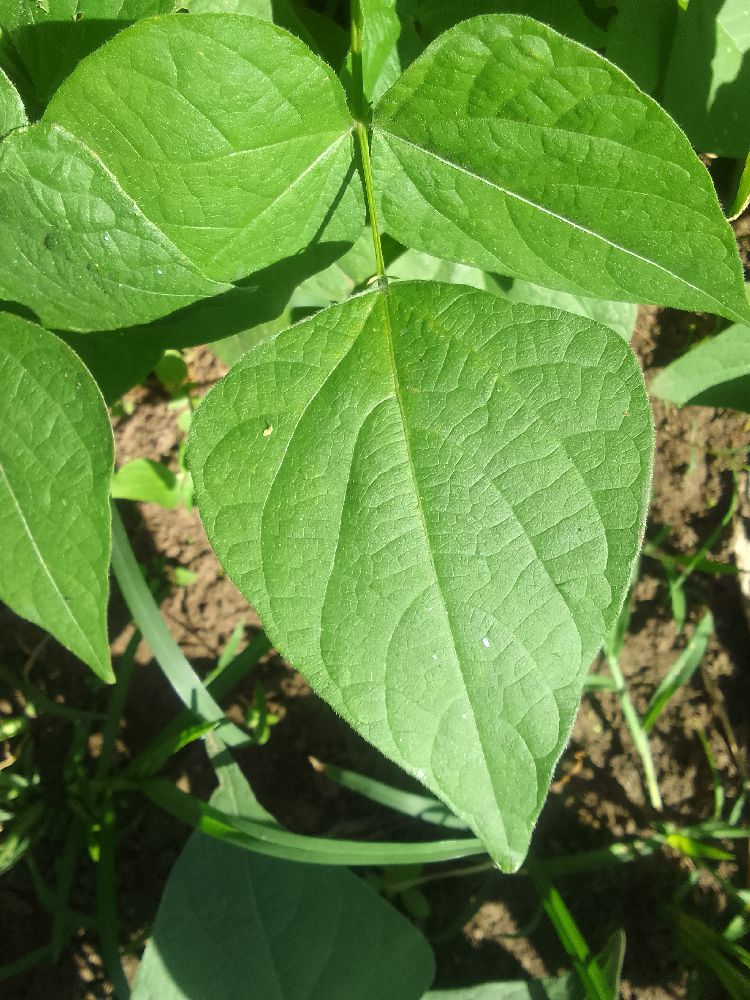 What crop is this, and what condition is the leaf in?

common bean, healthy
